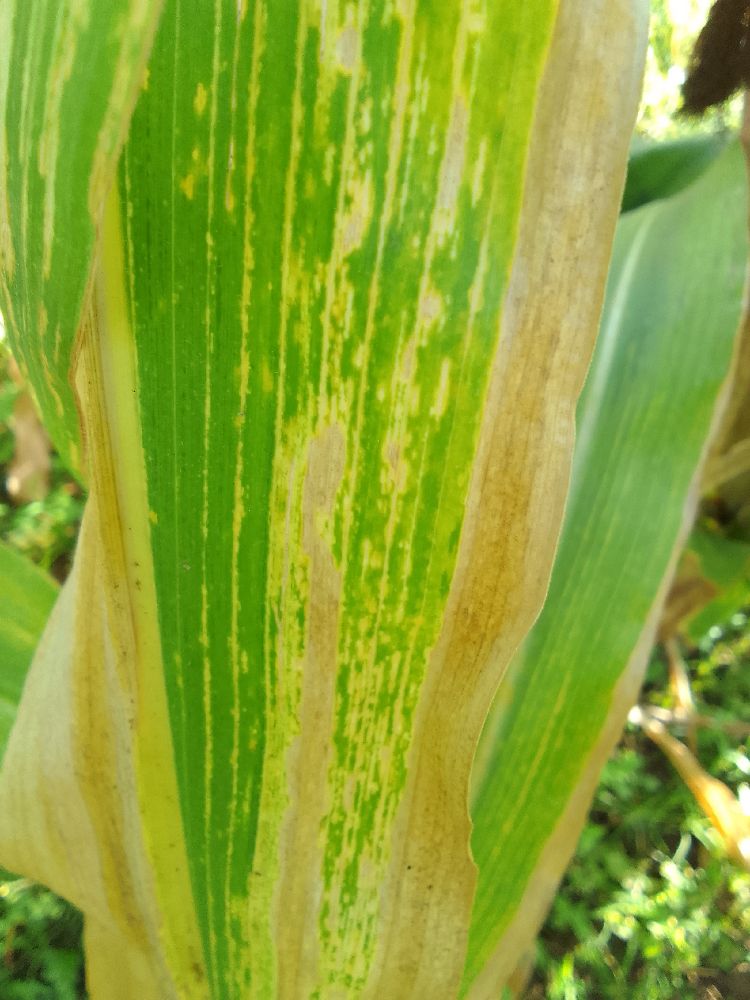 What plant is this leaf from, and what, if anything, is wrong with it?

maize, maize lethal necrosis
